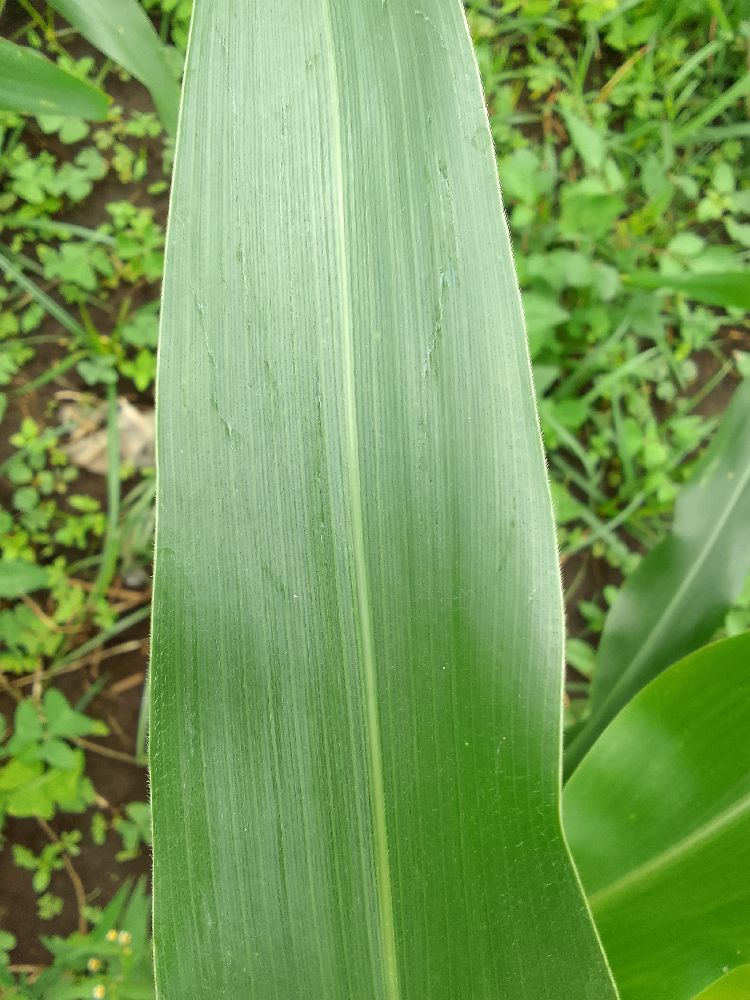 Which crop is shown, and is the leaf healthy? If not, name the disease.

maize, healthy
